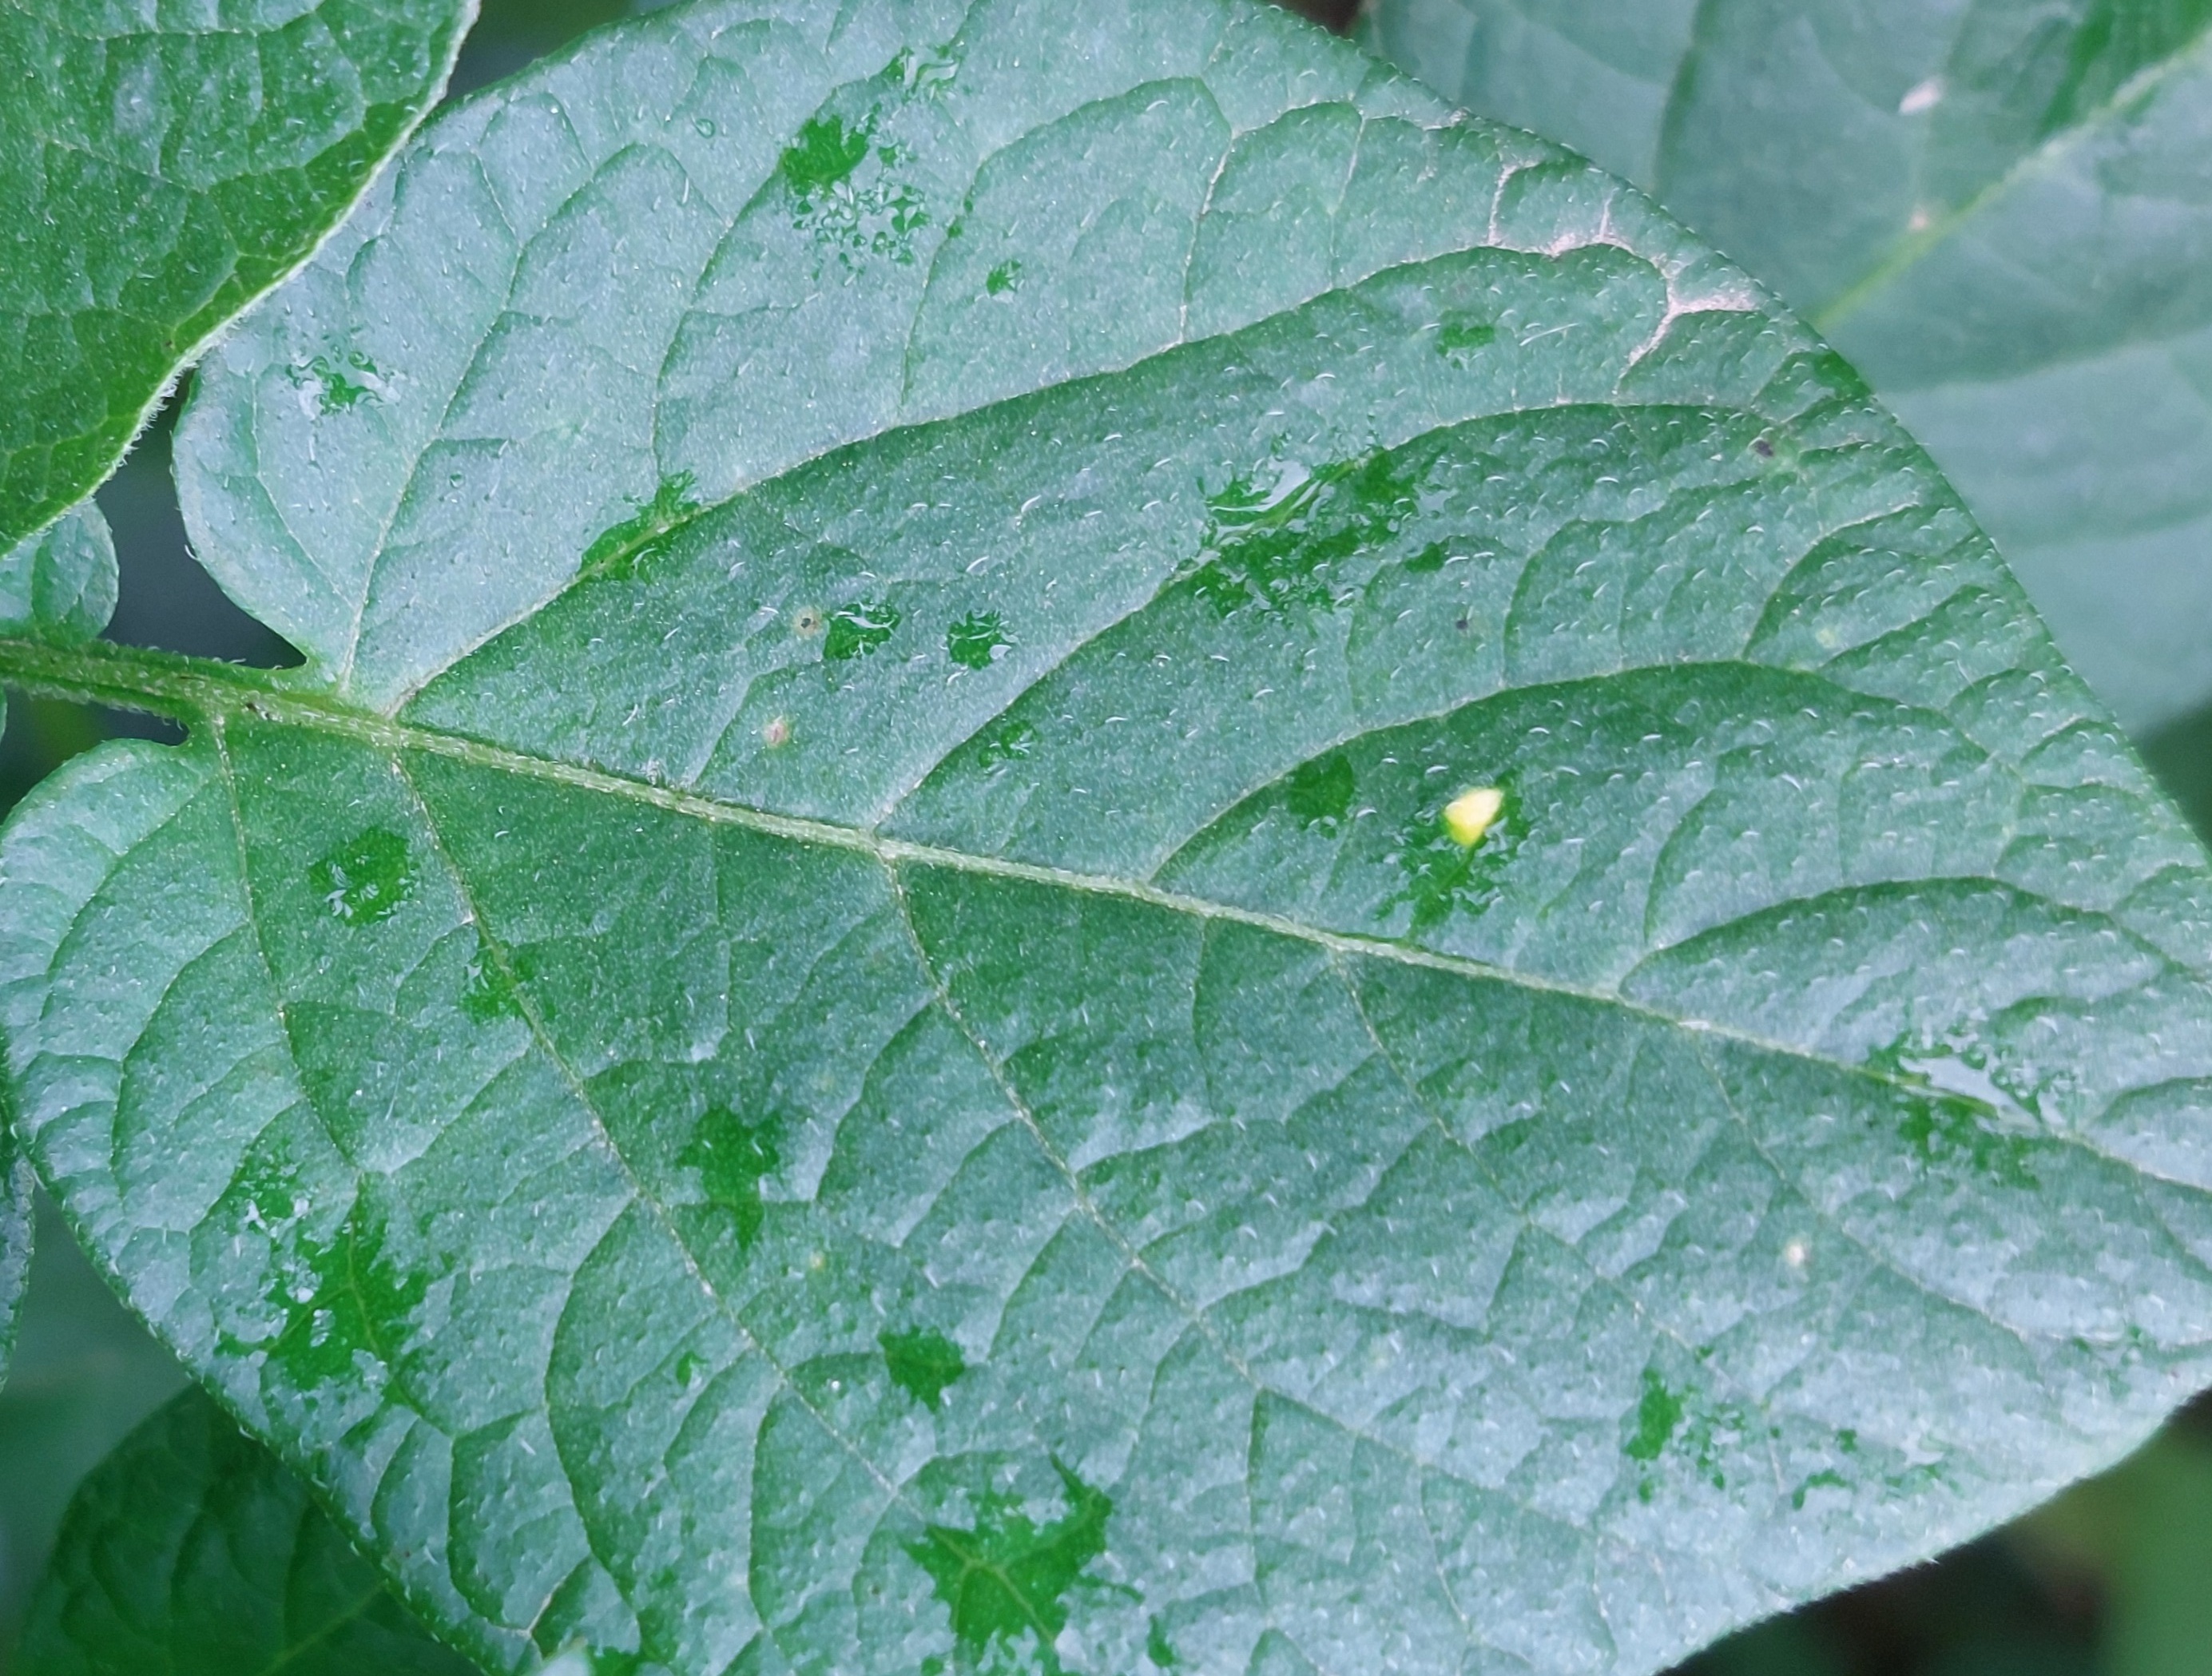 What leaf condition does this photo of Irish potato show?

healthy
